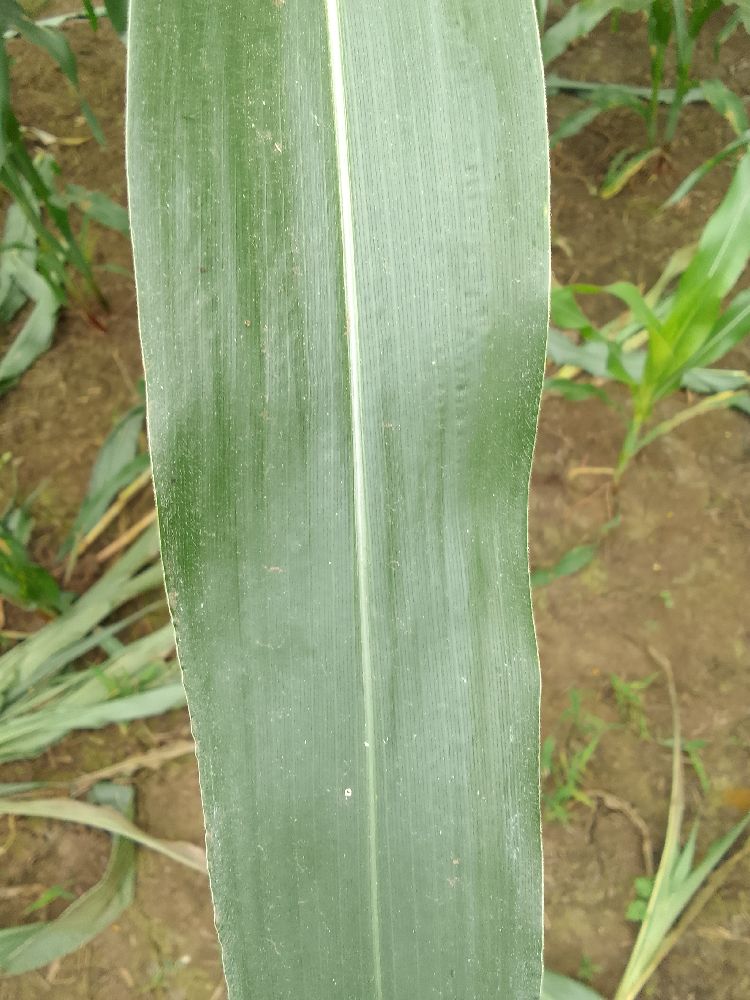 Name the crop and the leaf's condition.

maize, healthy
